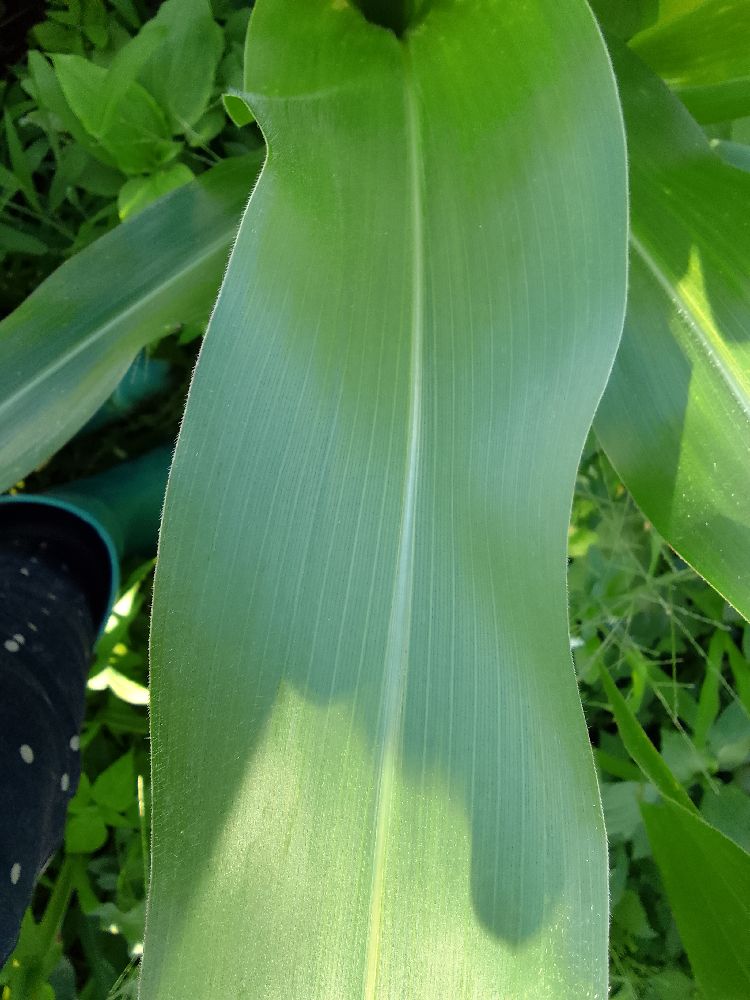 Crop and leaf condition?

maize, healthy
